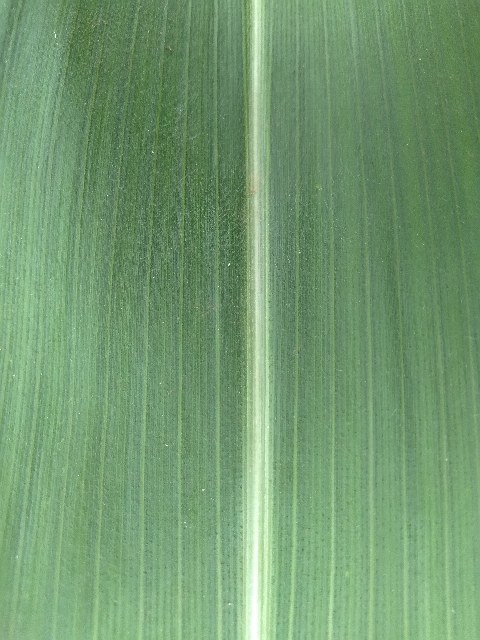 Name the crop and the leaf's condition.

maize, healthy
